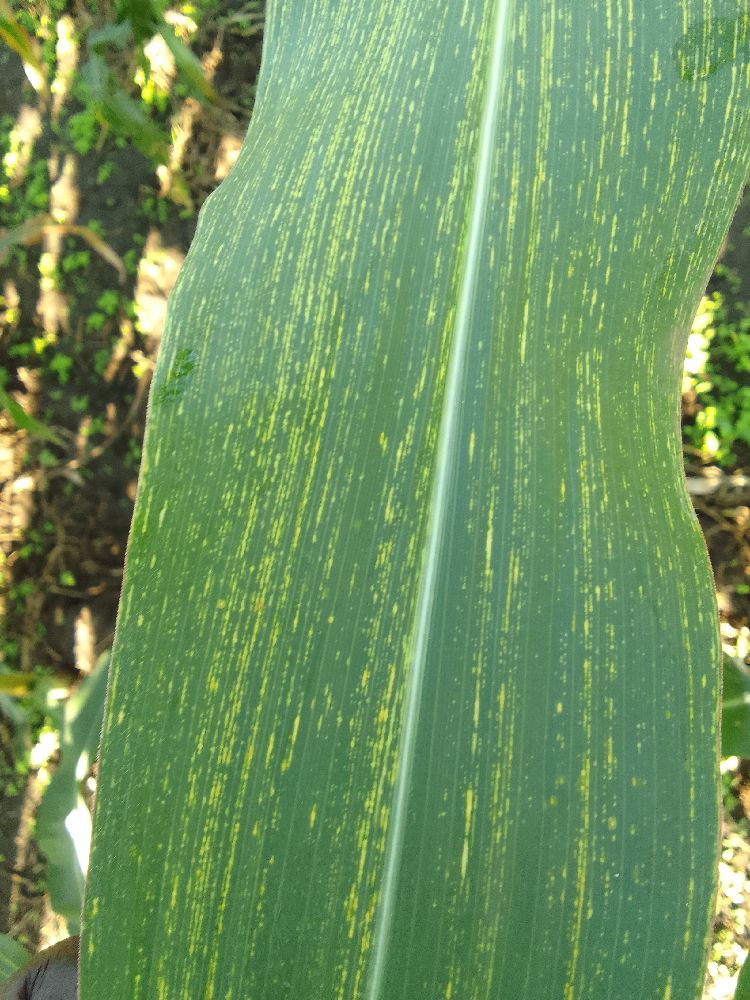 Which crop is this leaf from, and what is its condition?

maize, maize streak virus
